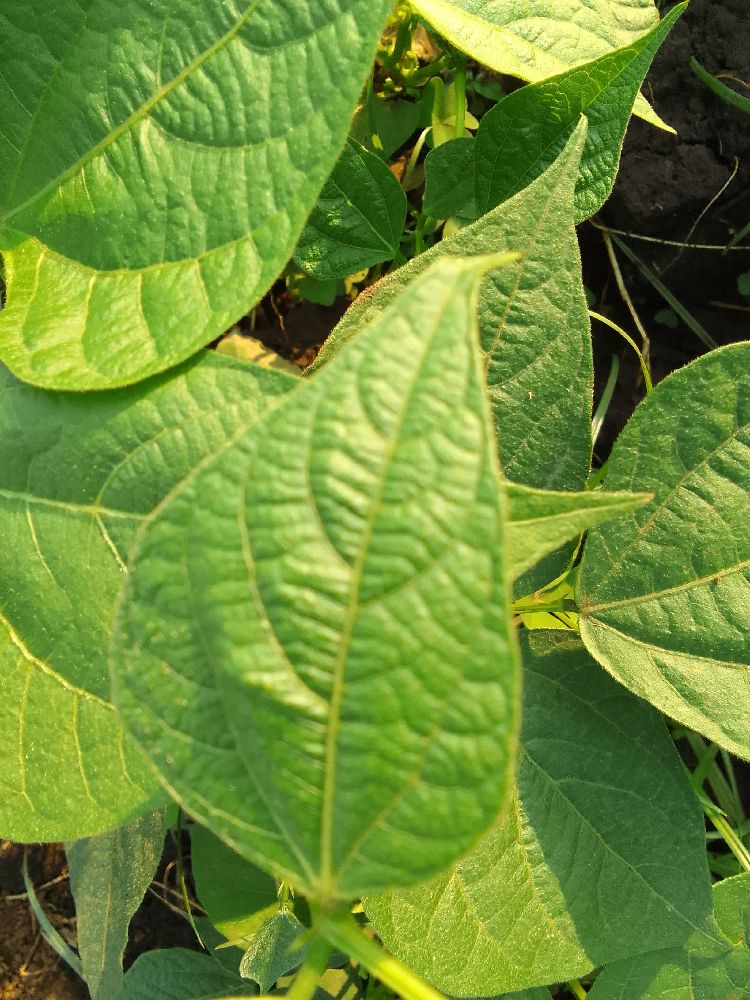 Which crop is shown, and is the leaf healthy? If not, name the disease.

common bean, healthy
